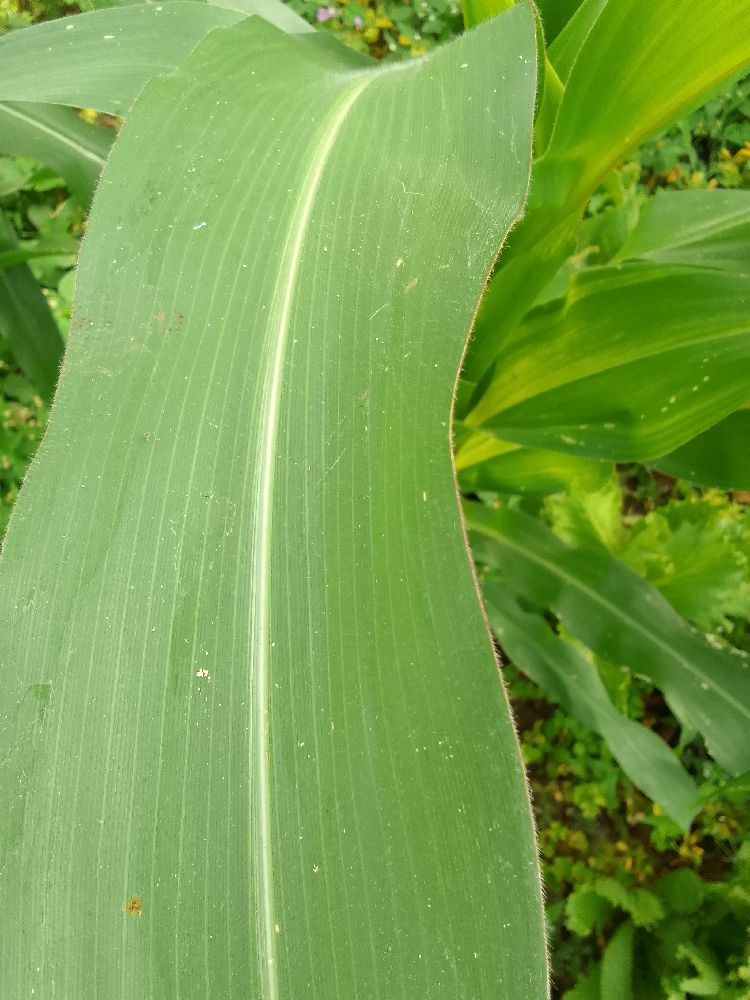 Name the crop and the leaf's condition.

maize, healthy
